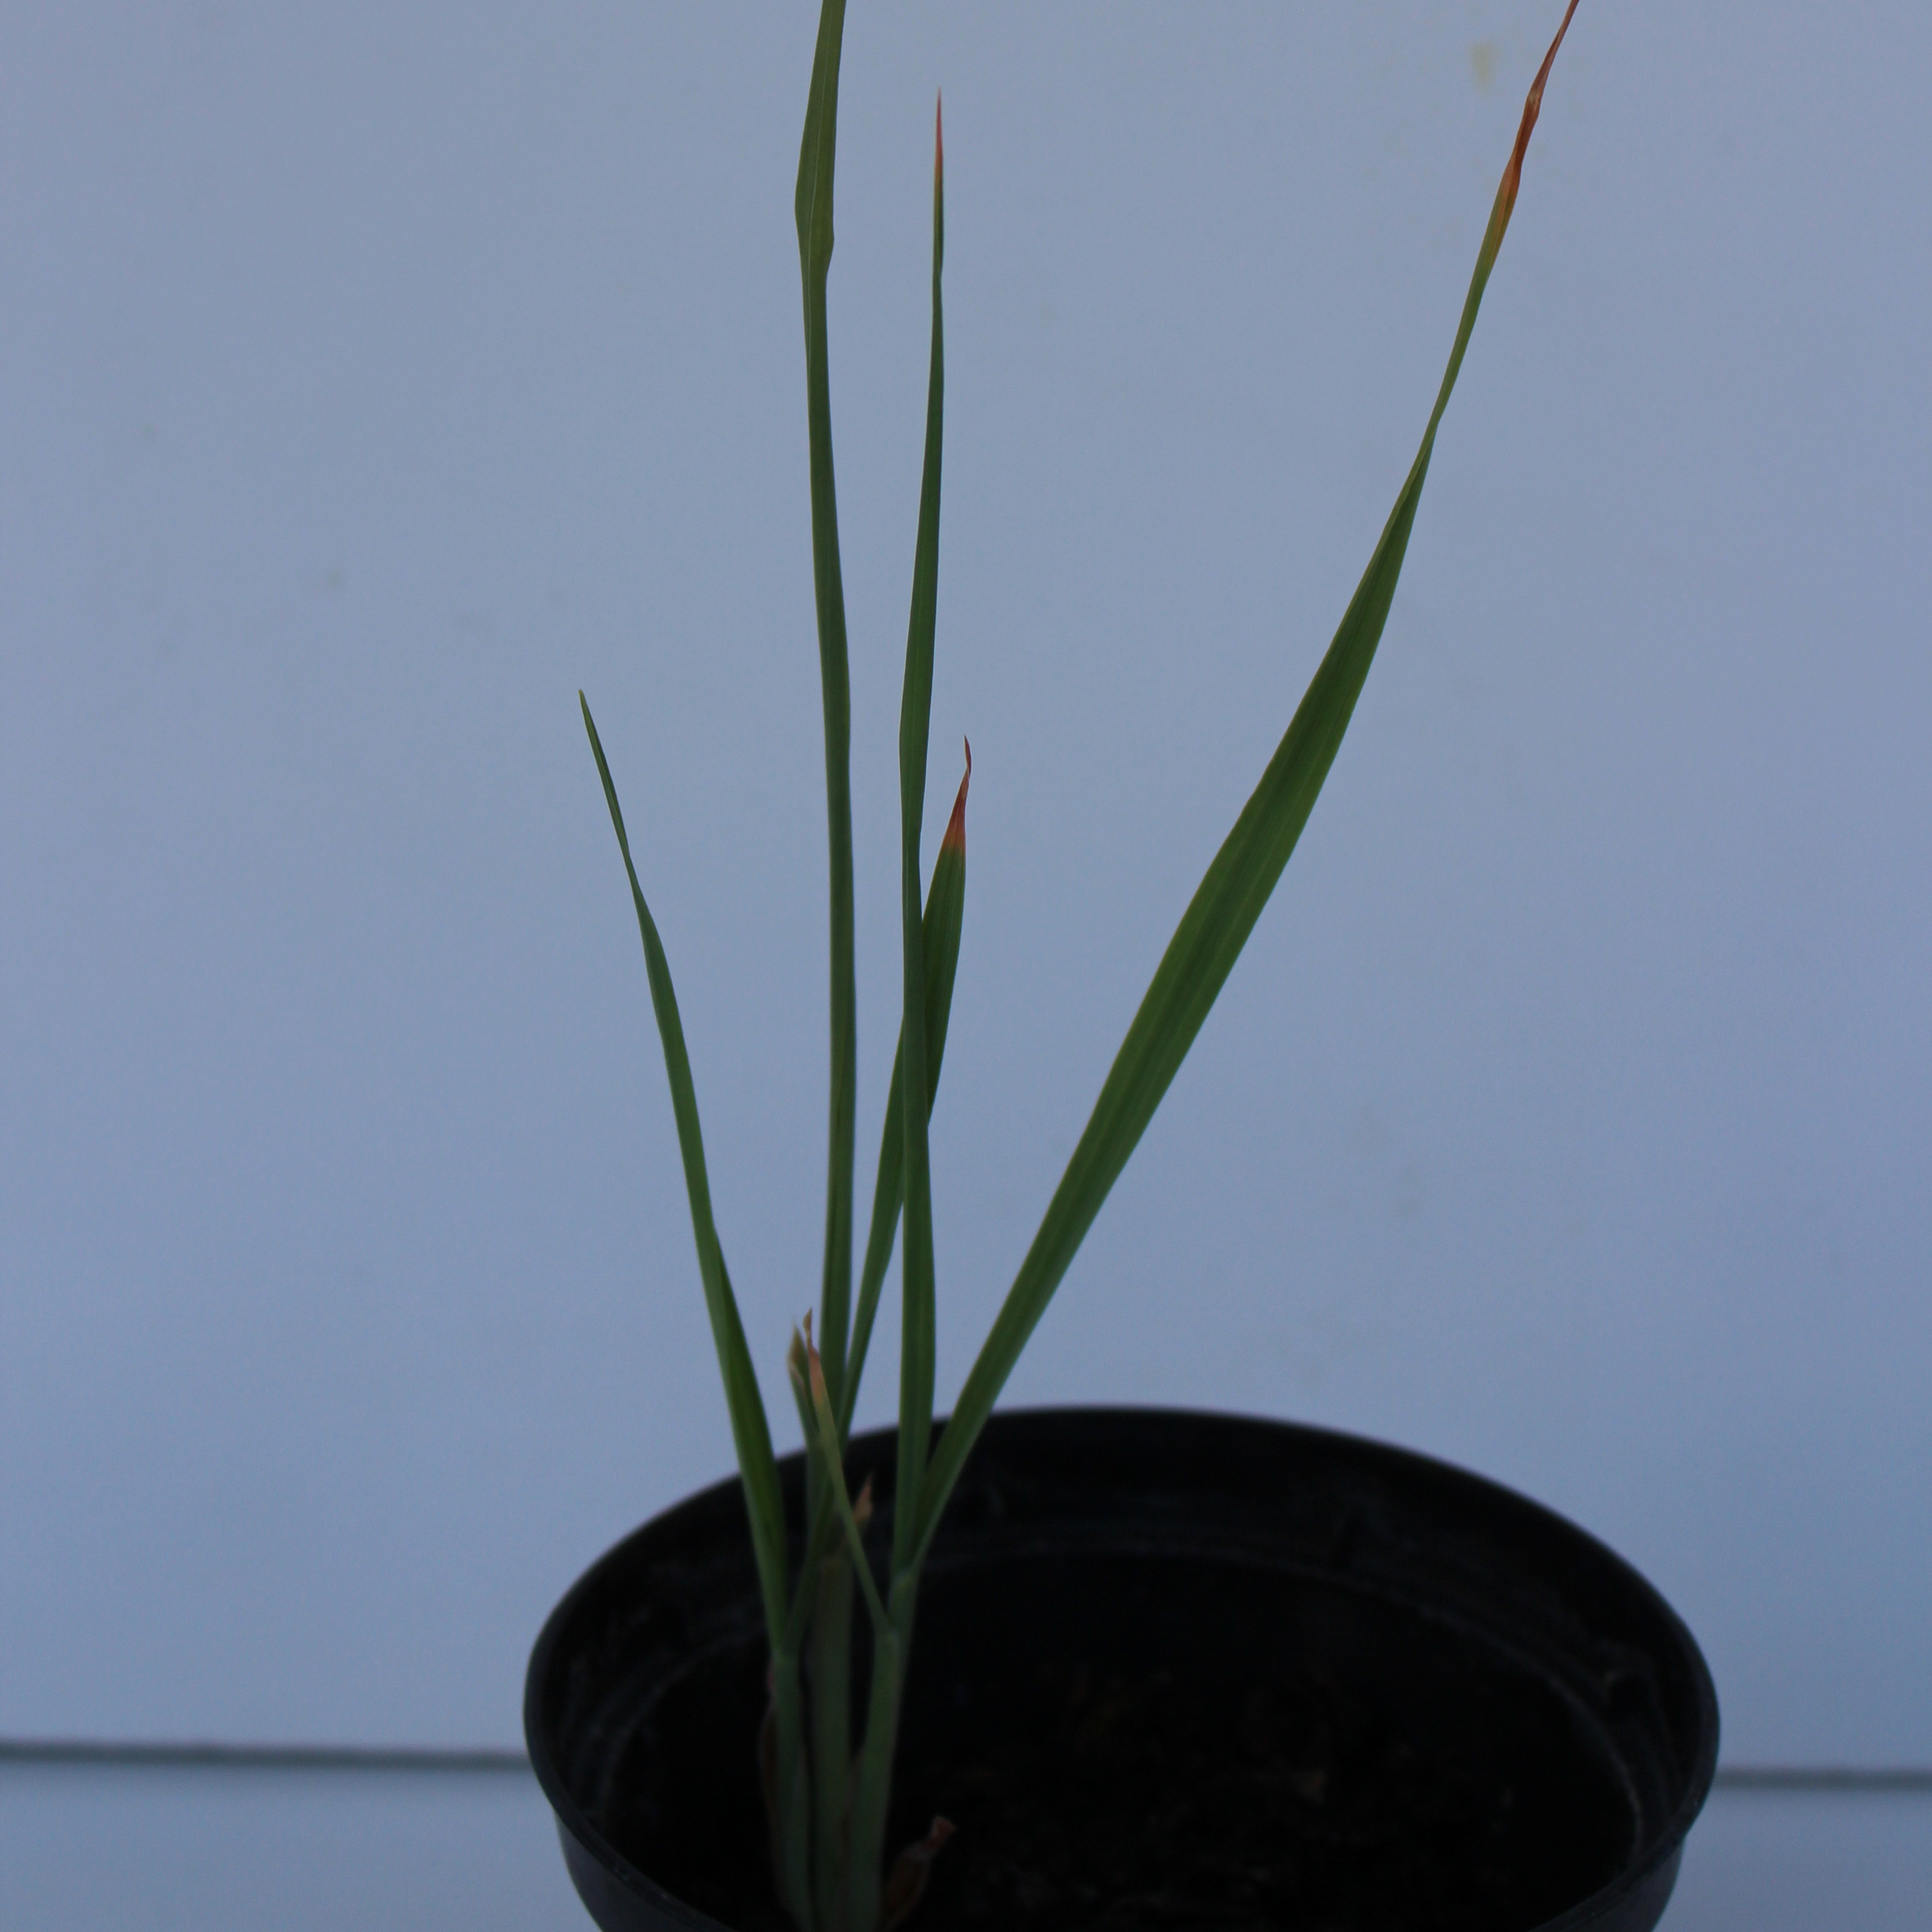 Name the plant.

Avena sterilis
